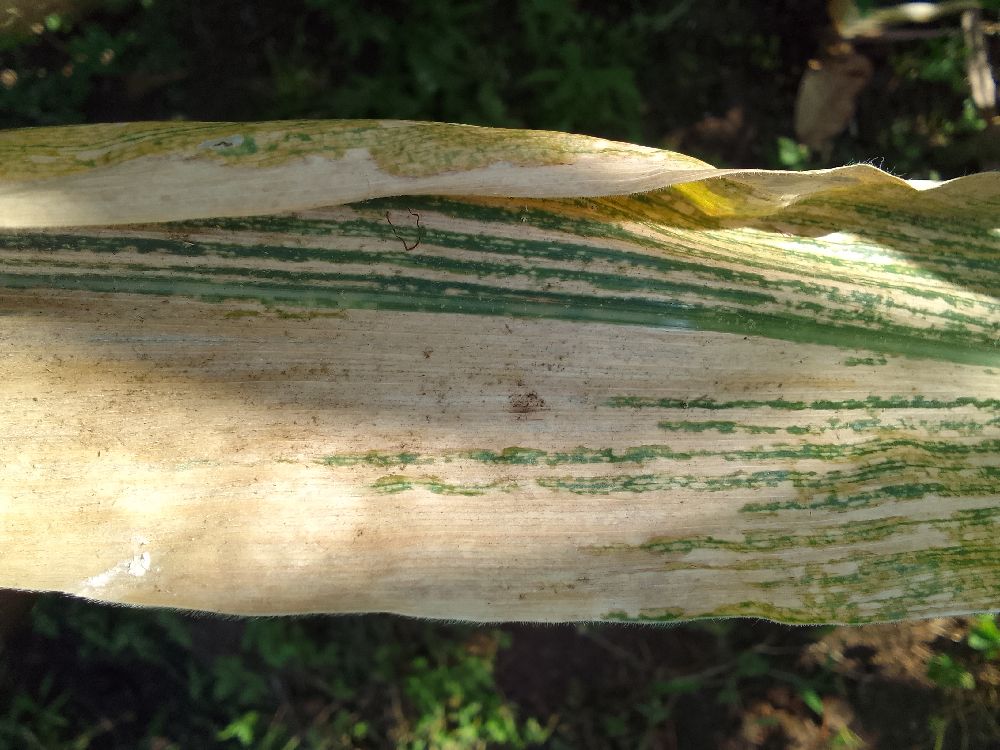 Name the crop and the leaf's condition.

maize, maize lethal necrosis
